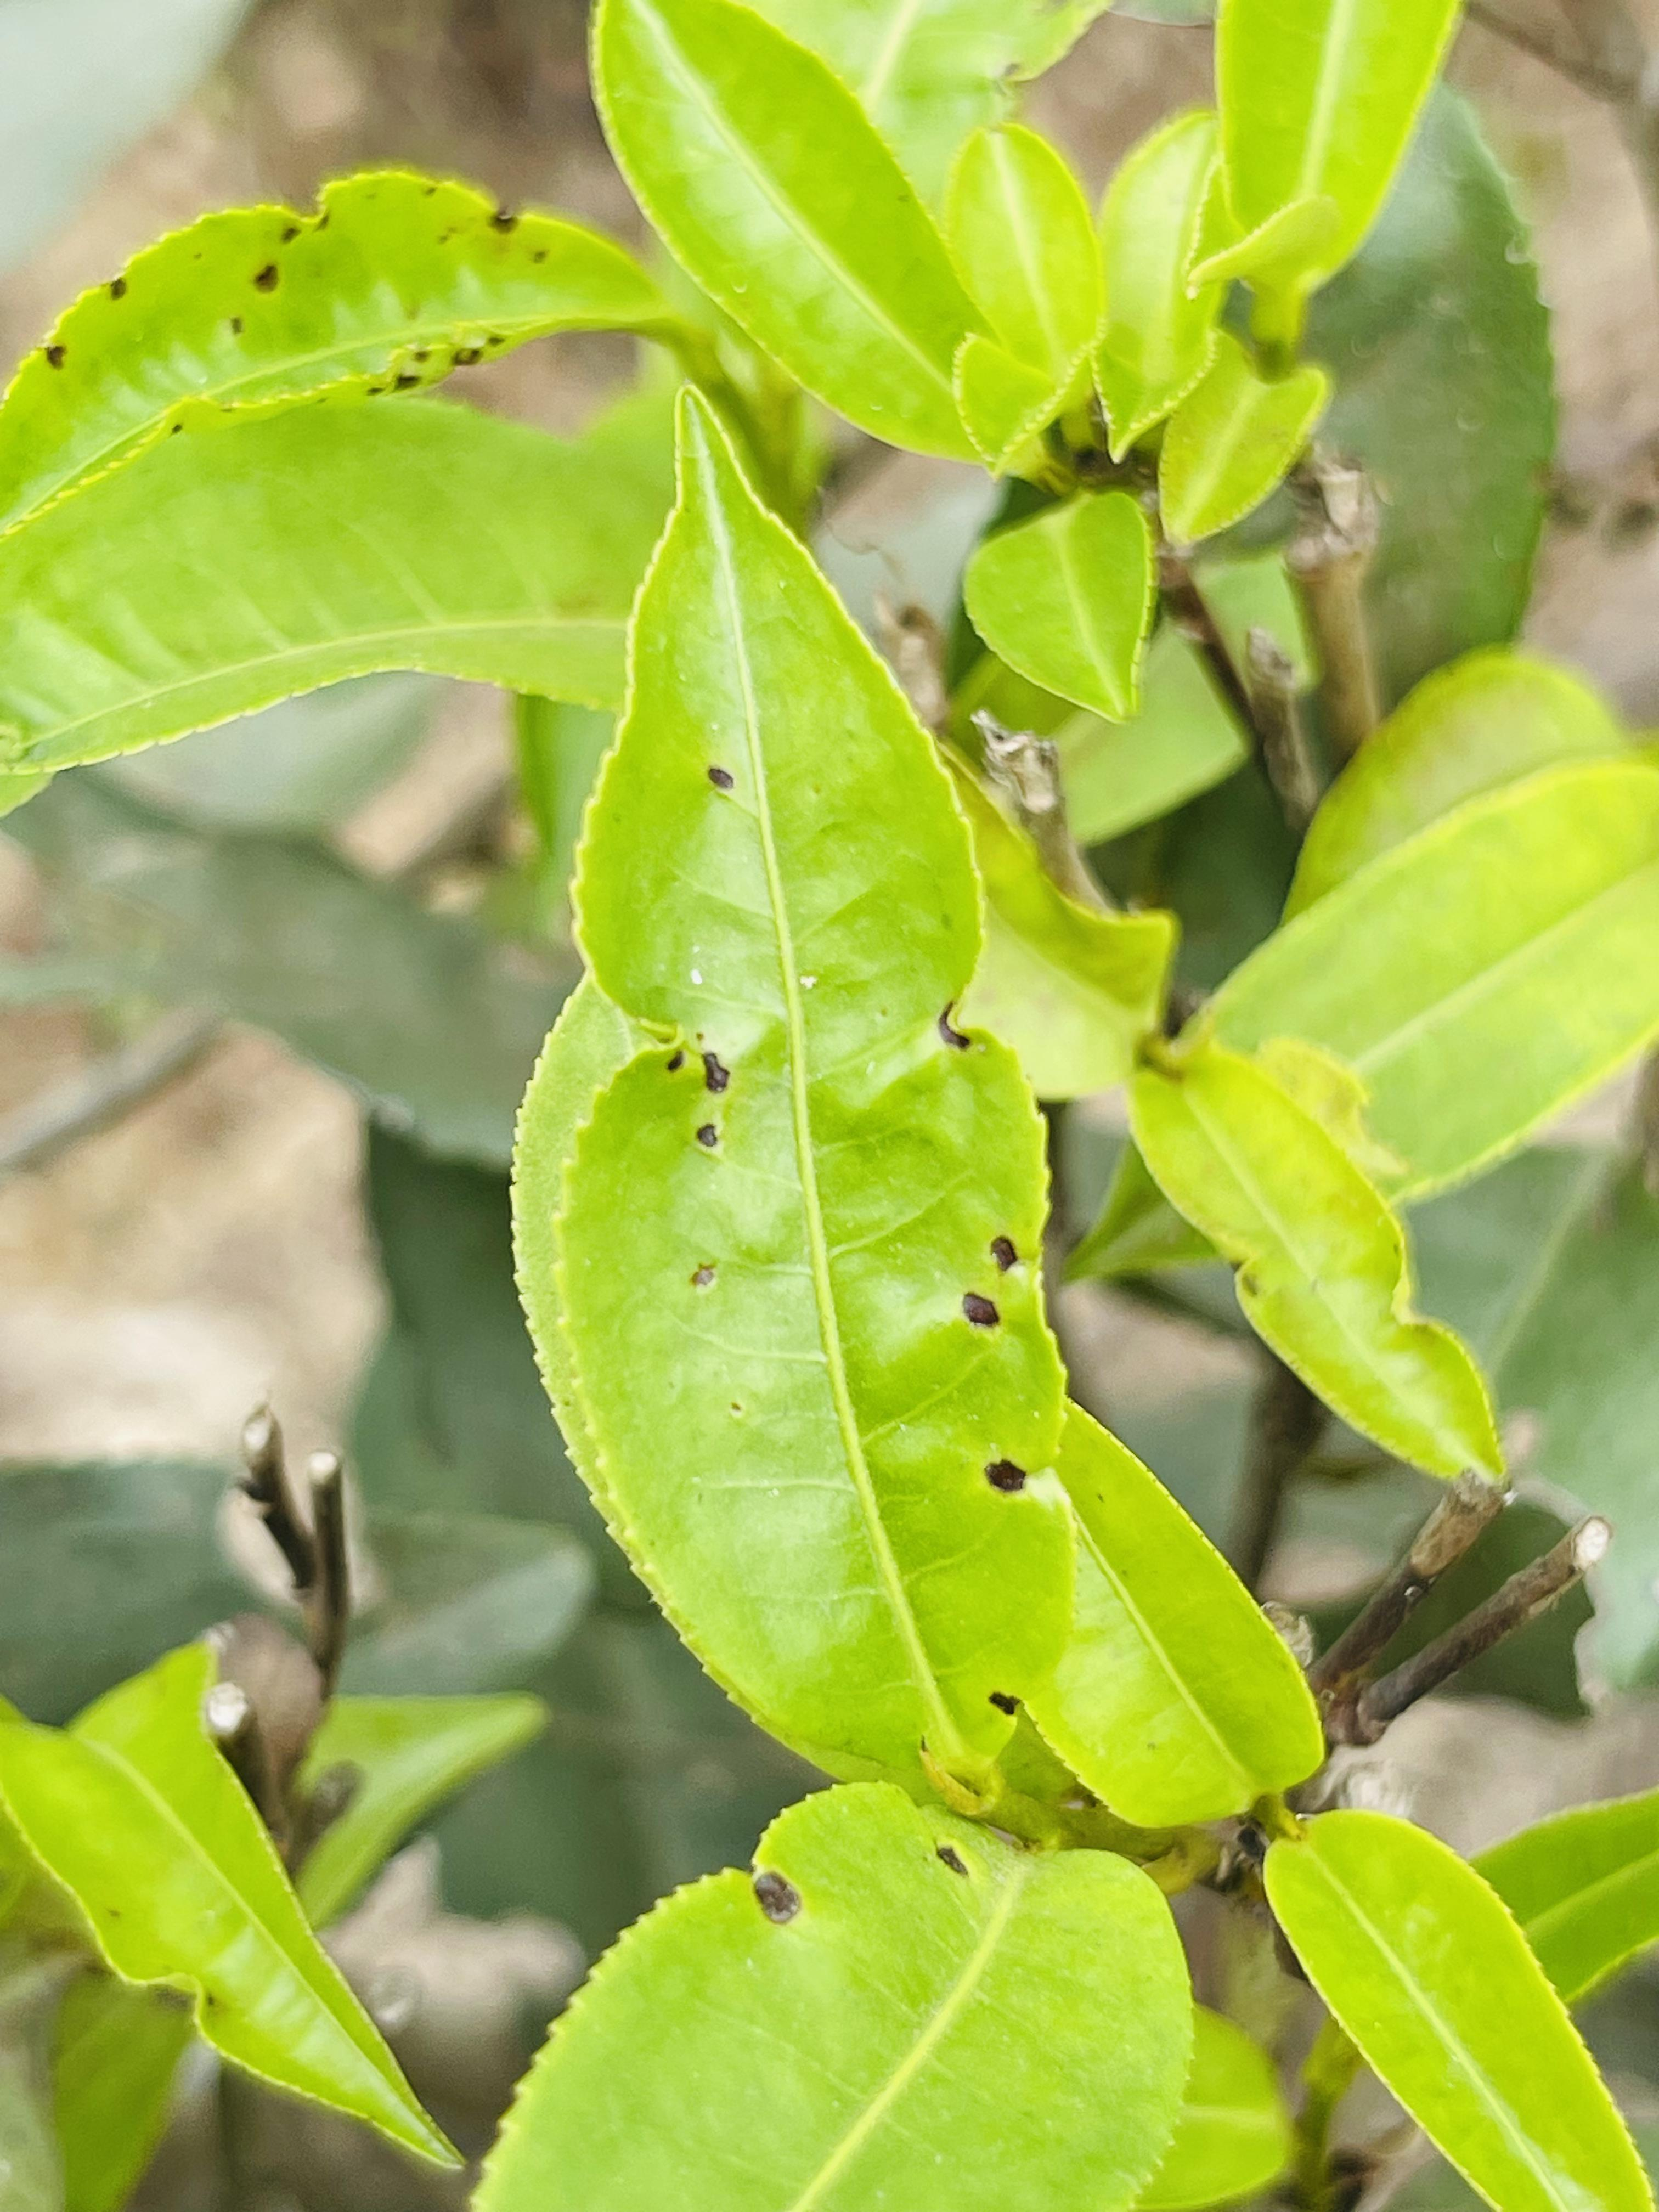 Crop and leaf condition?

tea, helopeltis
